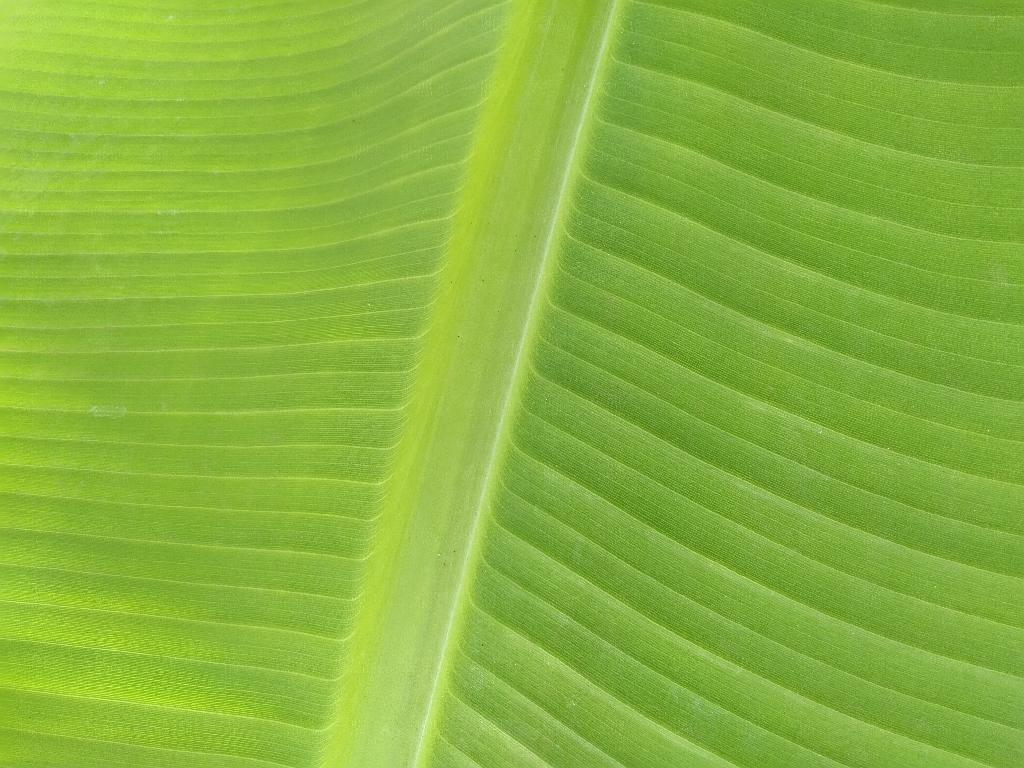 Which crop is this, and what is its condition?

banana, healthy
